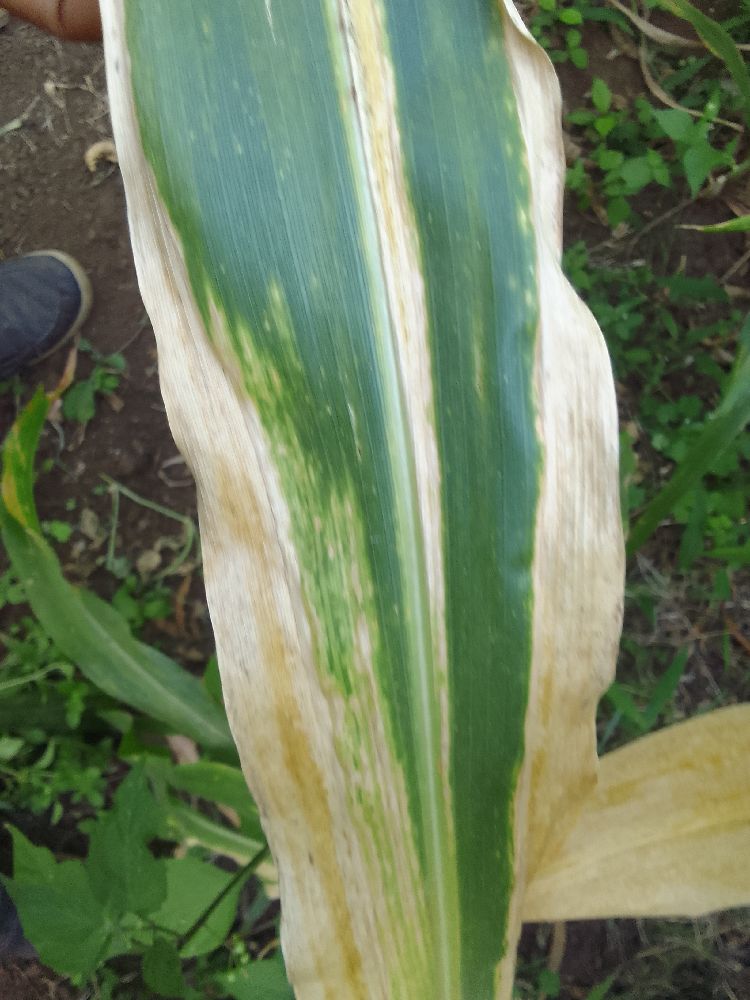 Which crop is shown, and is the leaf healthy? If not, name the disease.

maize, maize lethal necrosis
